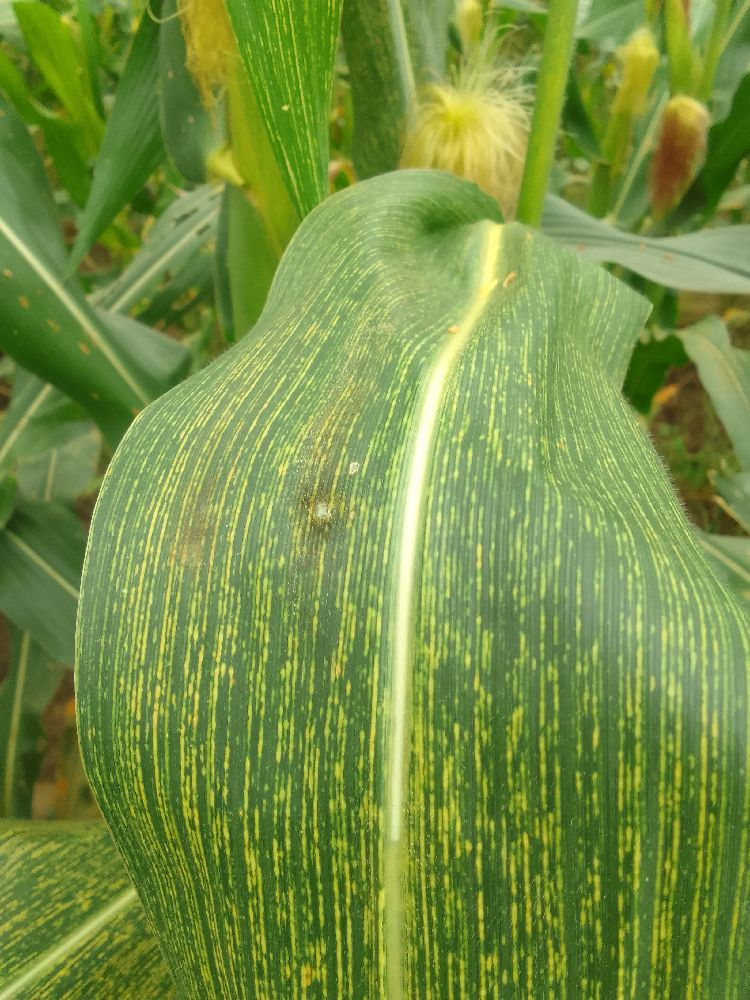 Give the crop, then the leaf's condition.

maize, maize streak virus
